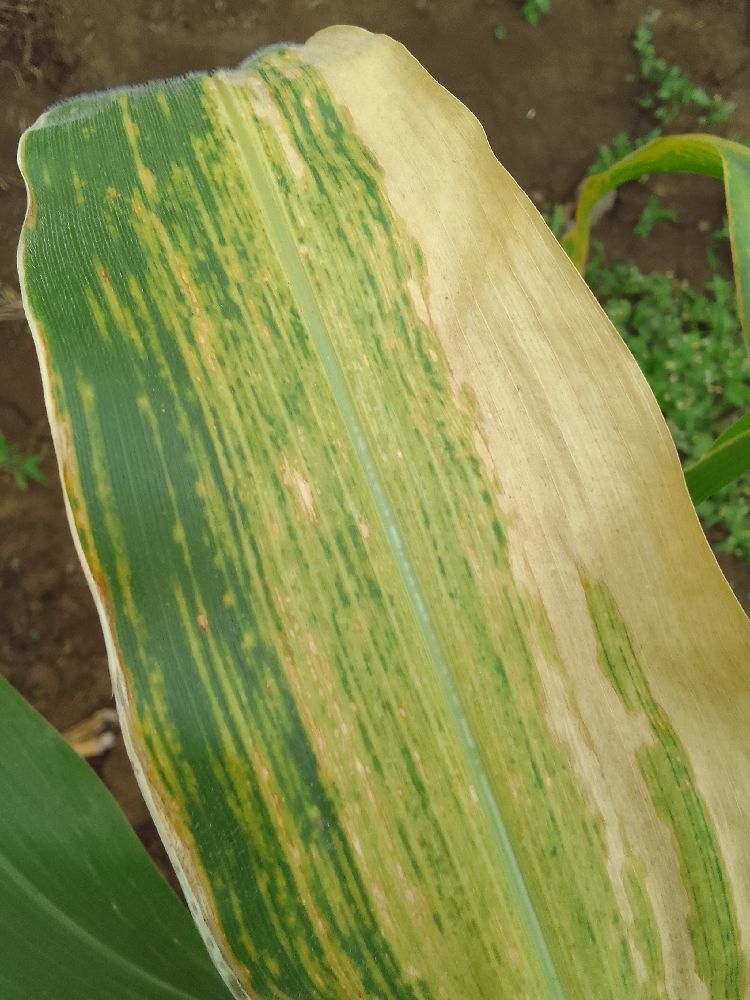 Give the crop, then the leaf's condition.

maize, maize lethal necrosis
